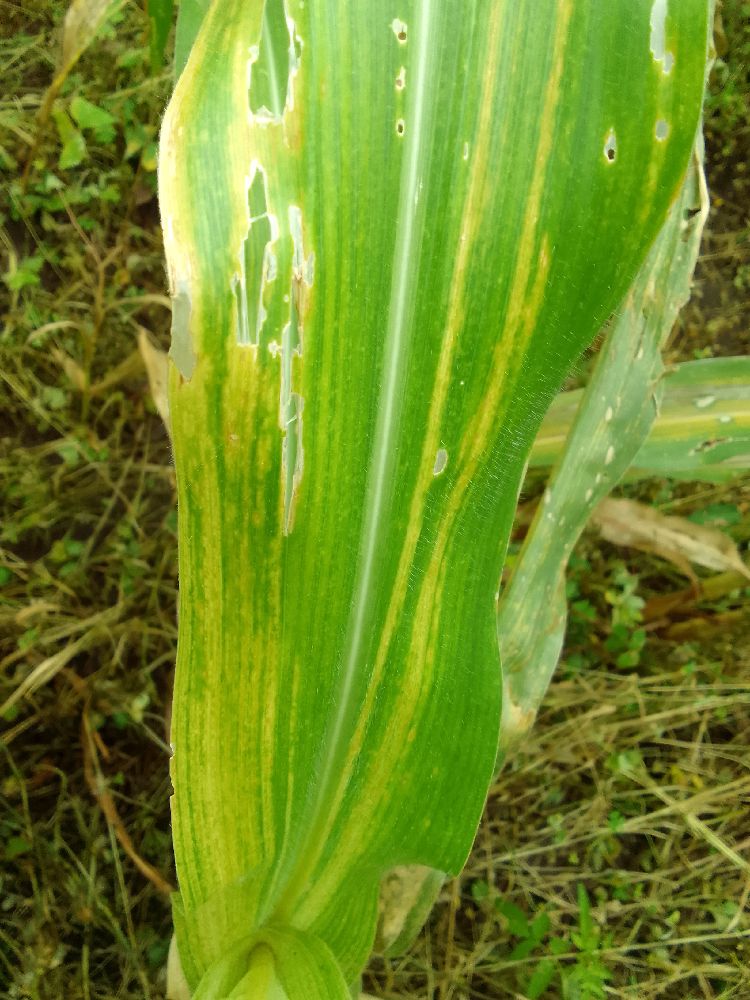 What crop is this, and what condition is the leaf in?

maize, maize lethal necrosis
